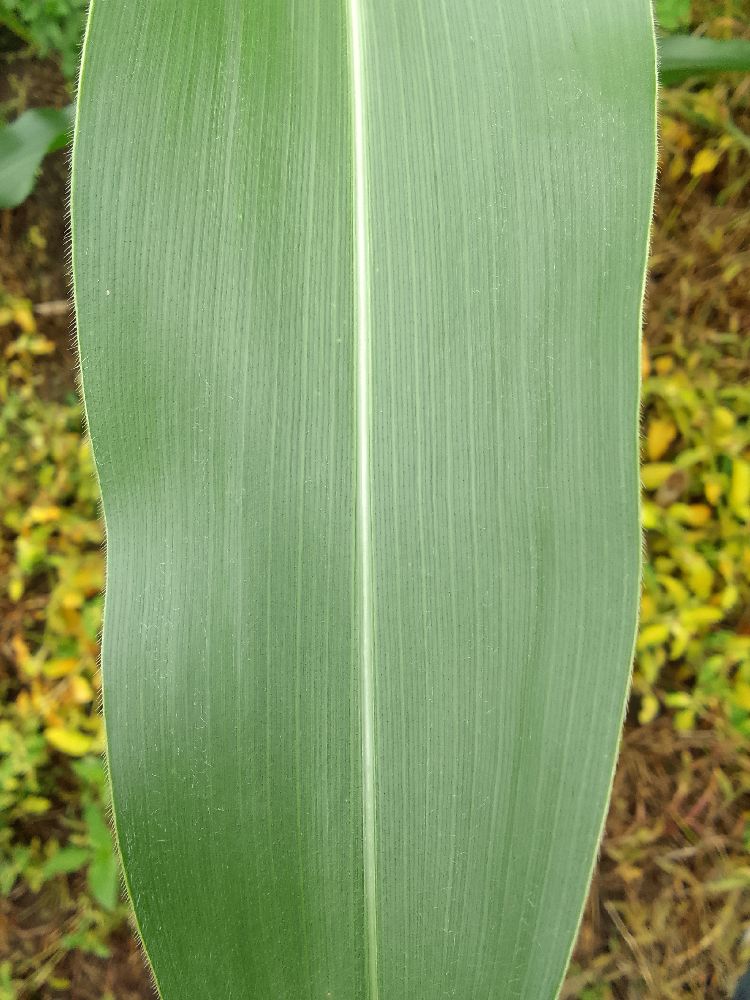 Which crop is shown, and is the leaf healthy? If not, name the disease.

maize, healthy
